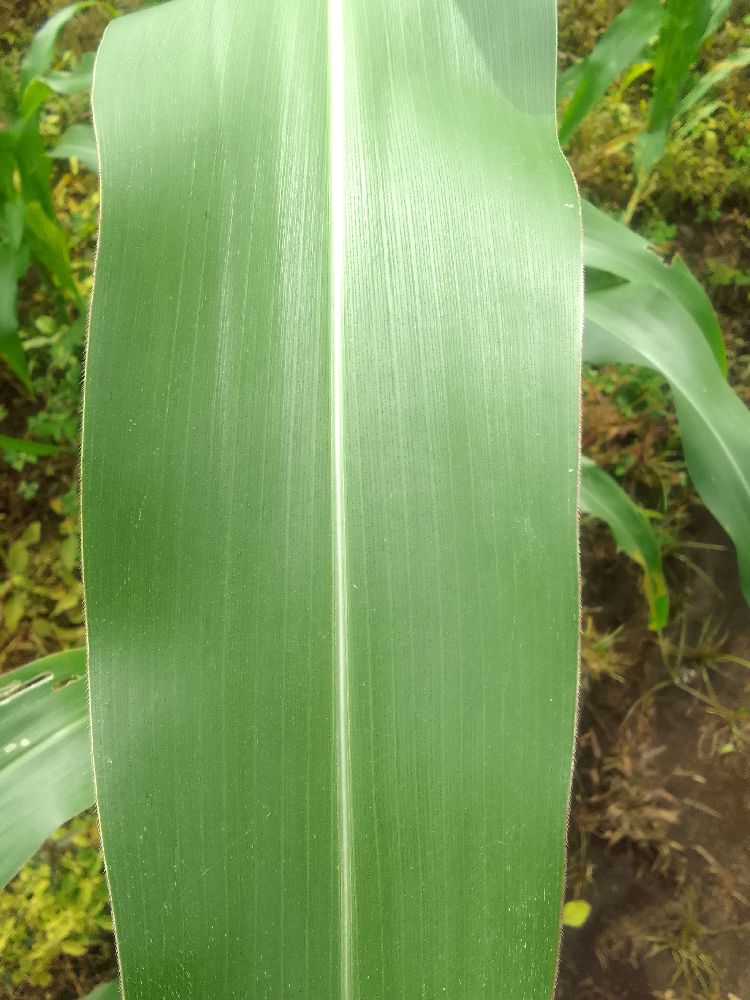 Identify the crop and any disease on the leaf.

maize, healthy
